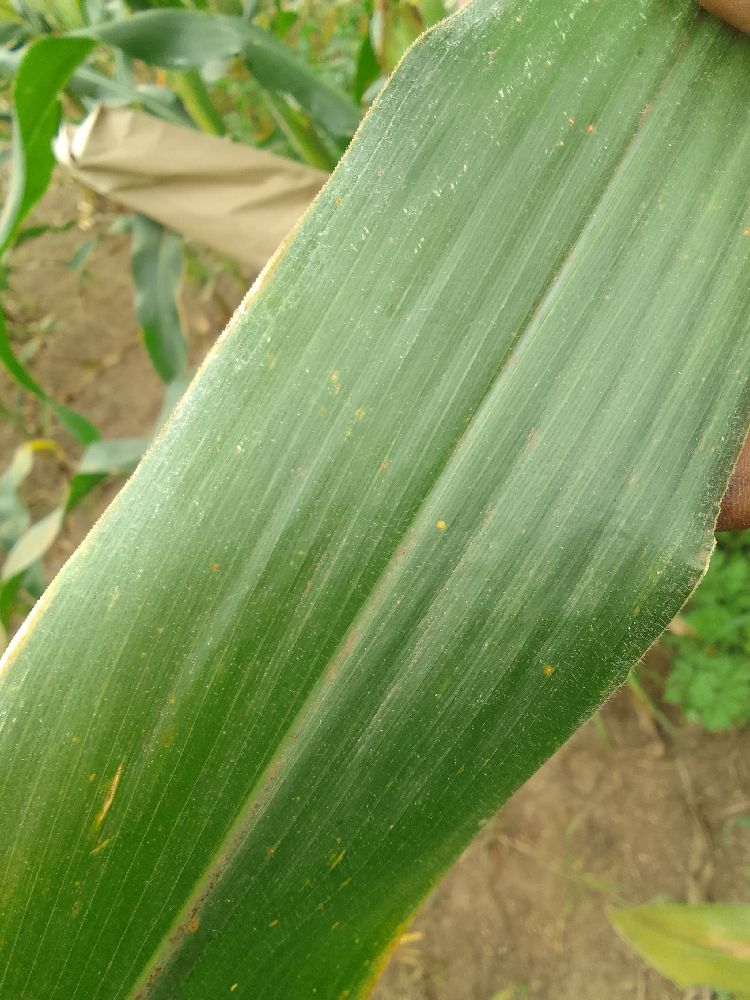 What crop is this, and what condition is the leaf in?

maize, healthy
